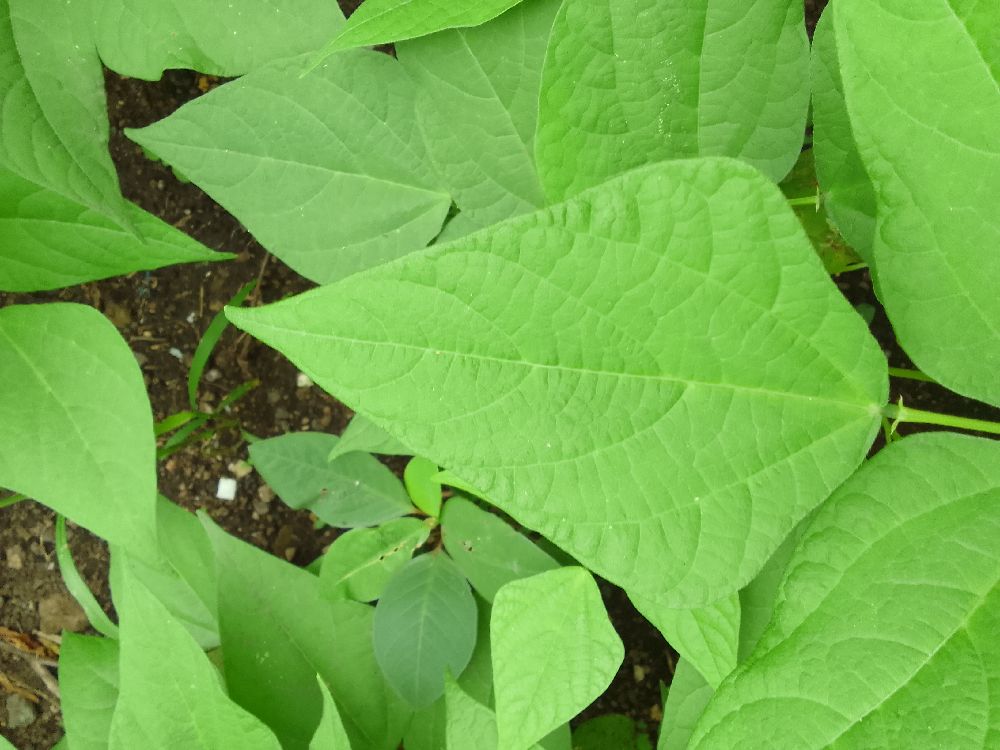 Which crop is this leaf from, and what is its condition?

common bean, healthy
